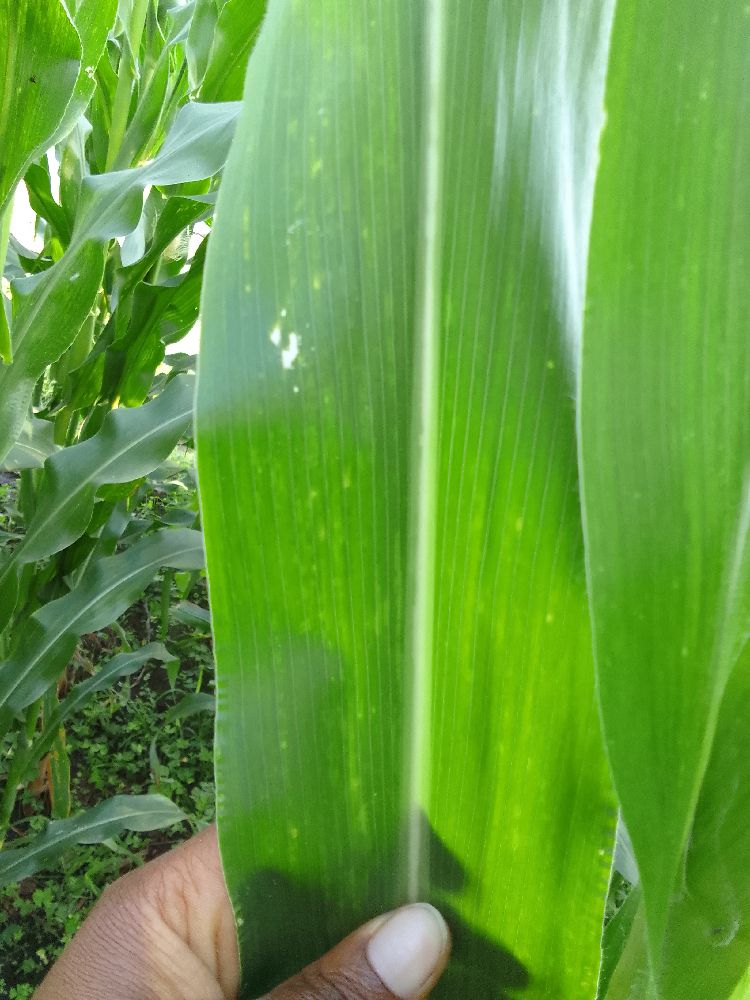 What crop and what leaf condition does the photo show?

maize, healthy
